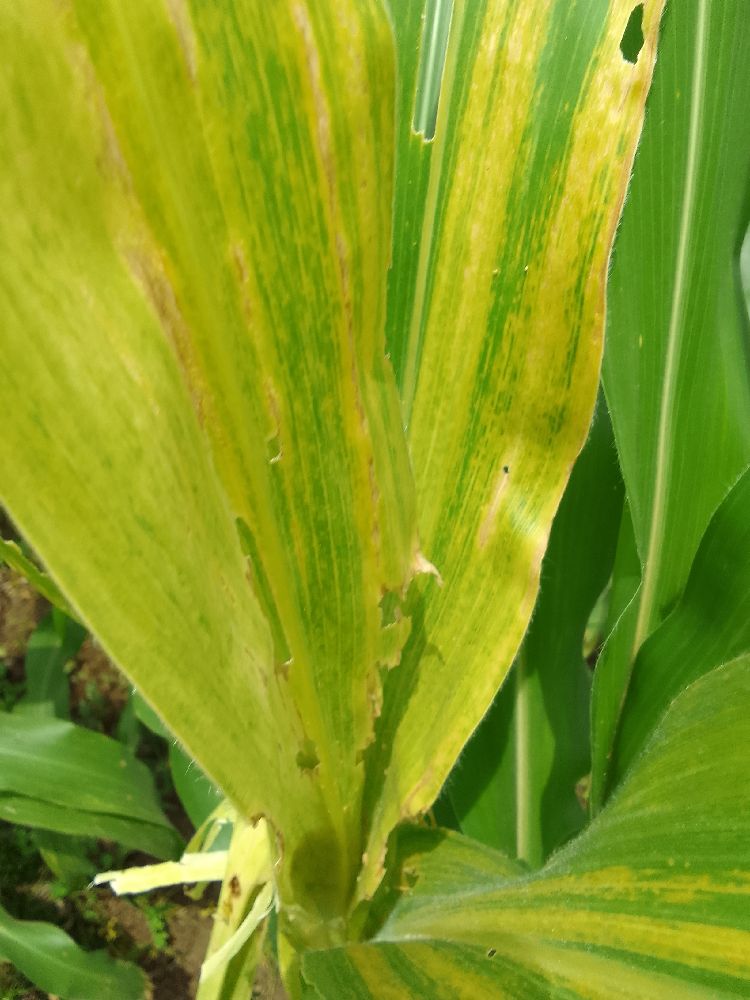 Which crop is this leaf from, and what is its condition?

maize, maize lethal necrosis
